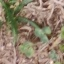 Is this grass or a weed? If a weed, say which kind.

unstructured weed
